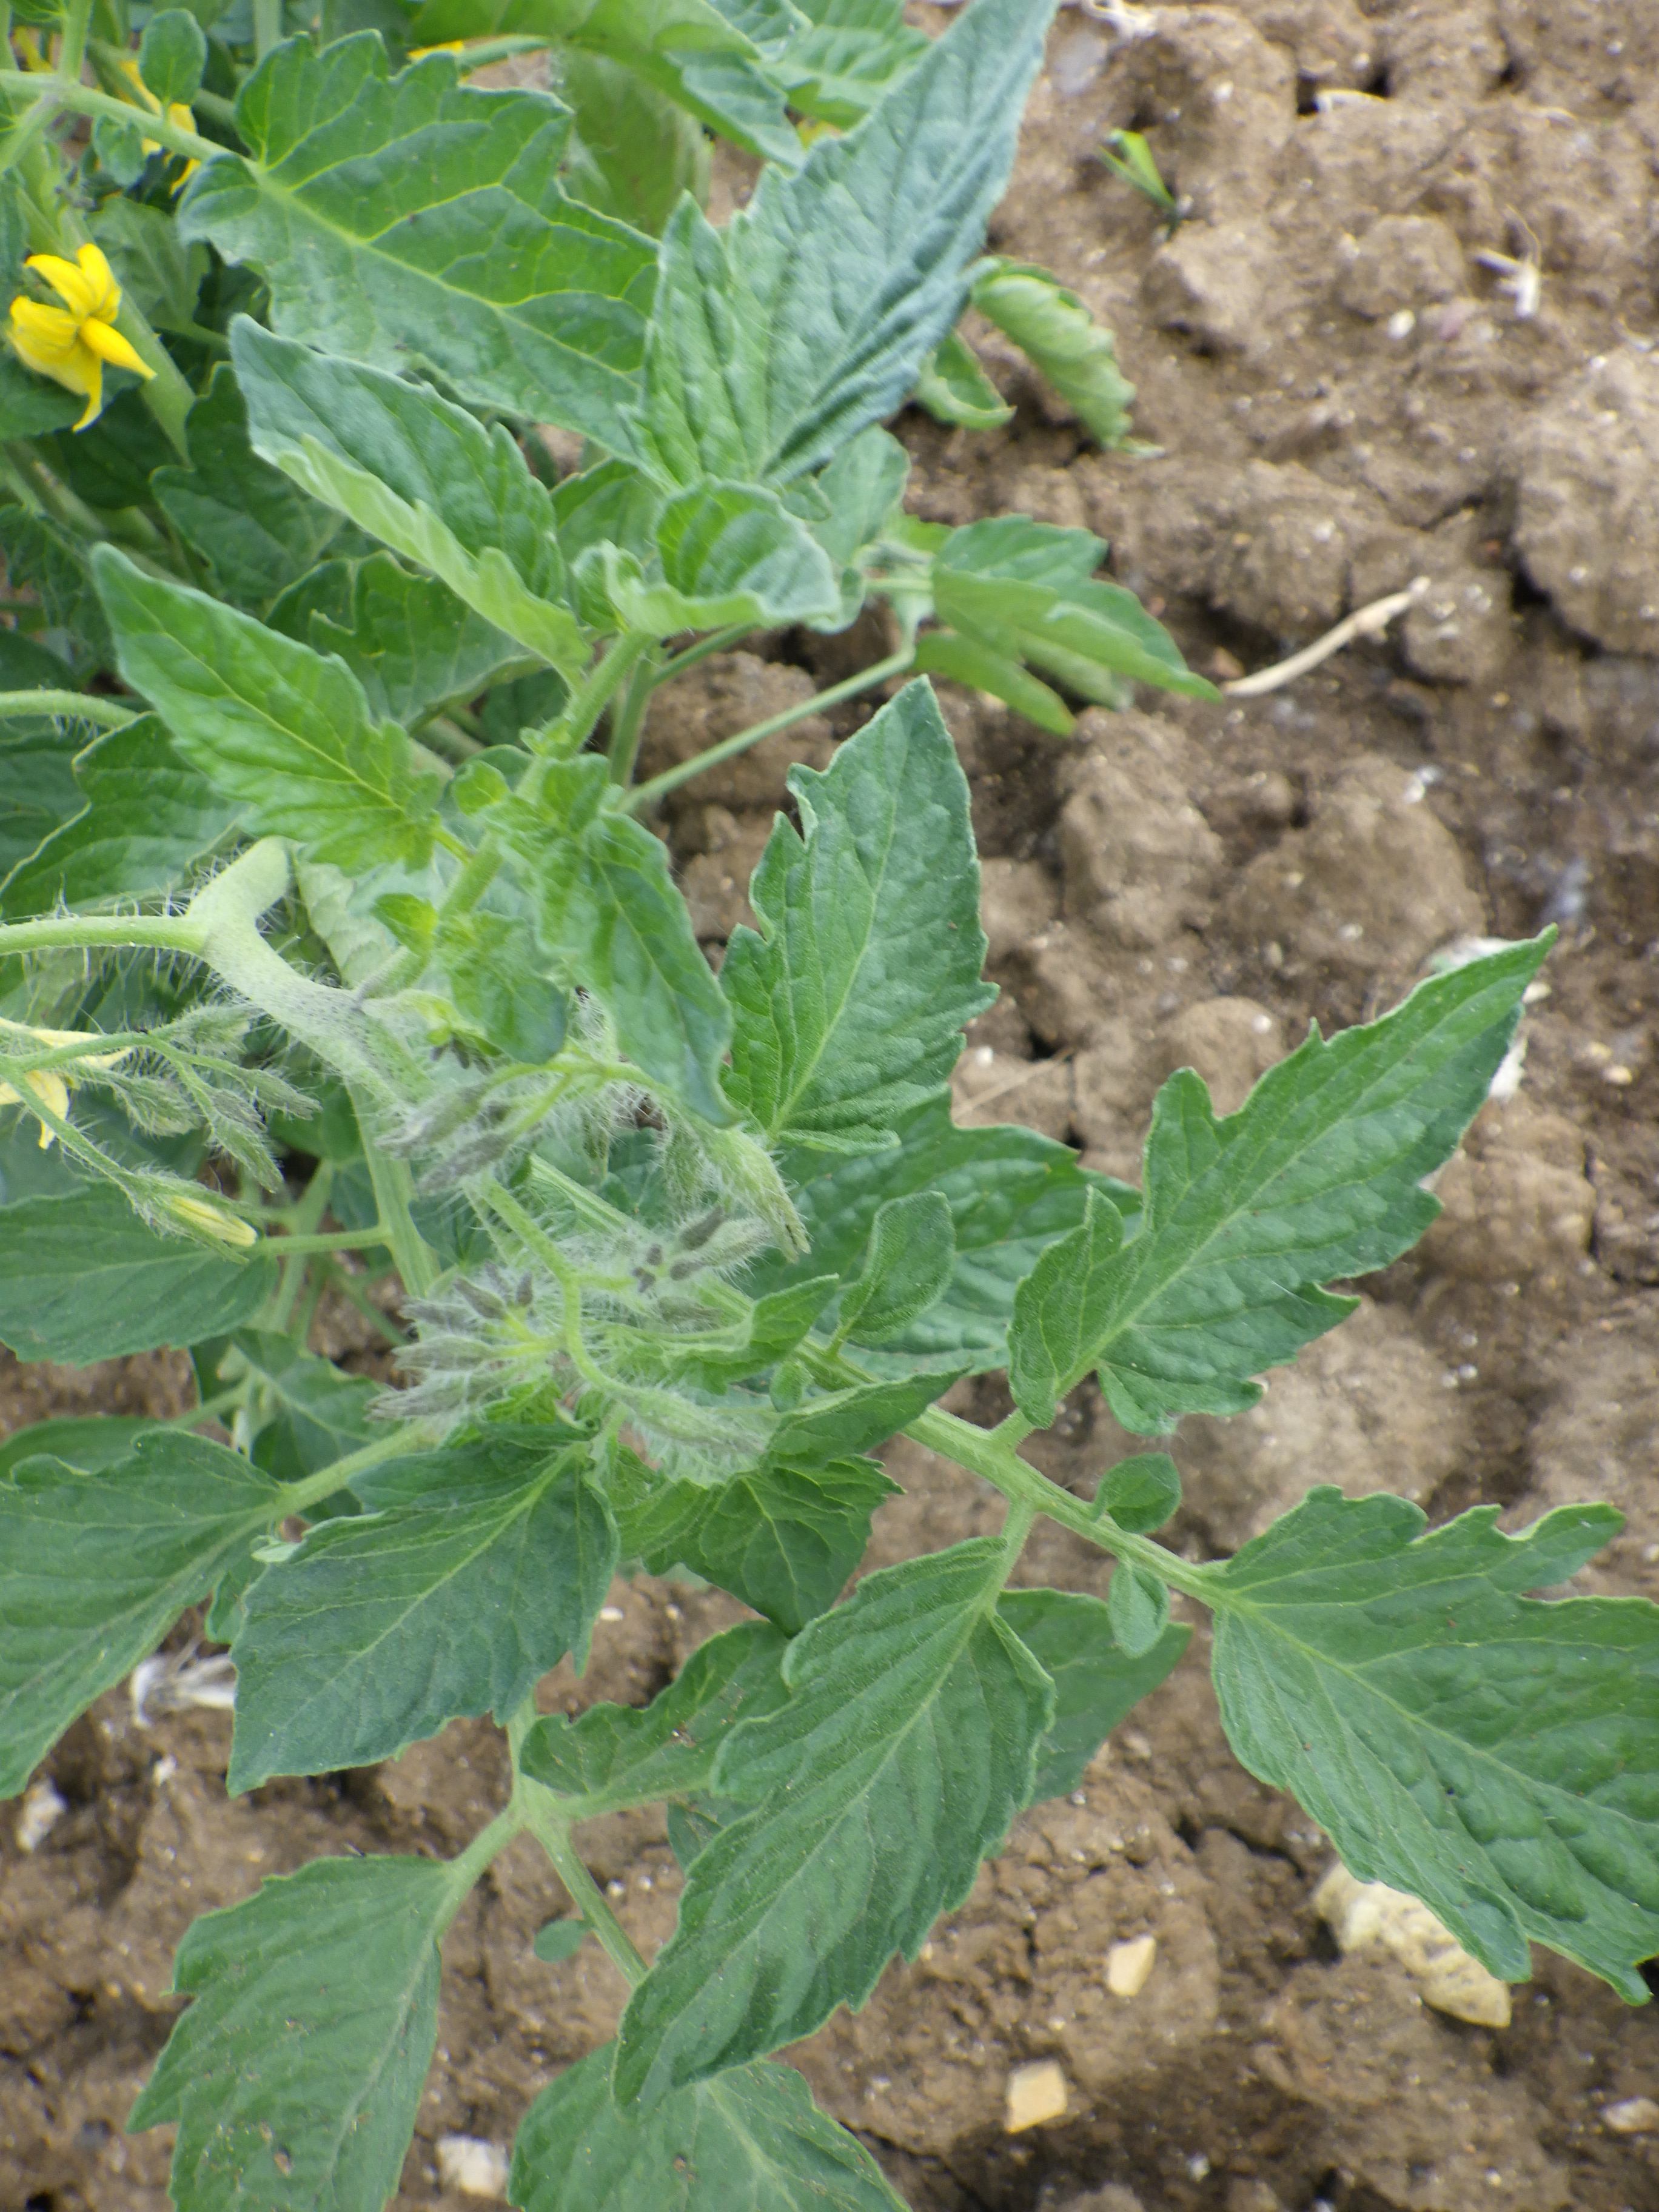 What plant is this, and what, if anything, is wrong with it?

tomato, water stress
